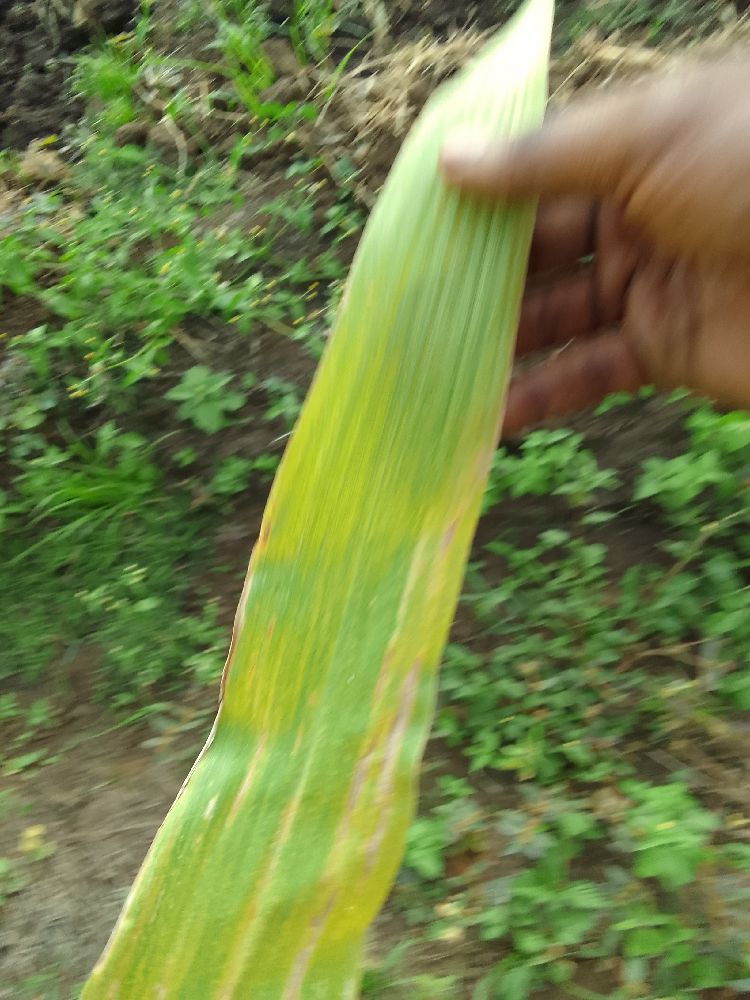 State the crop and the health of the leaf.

maize, maize lethal necrosis
